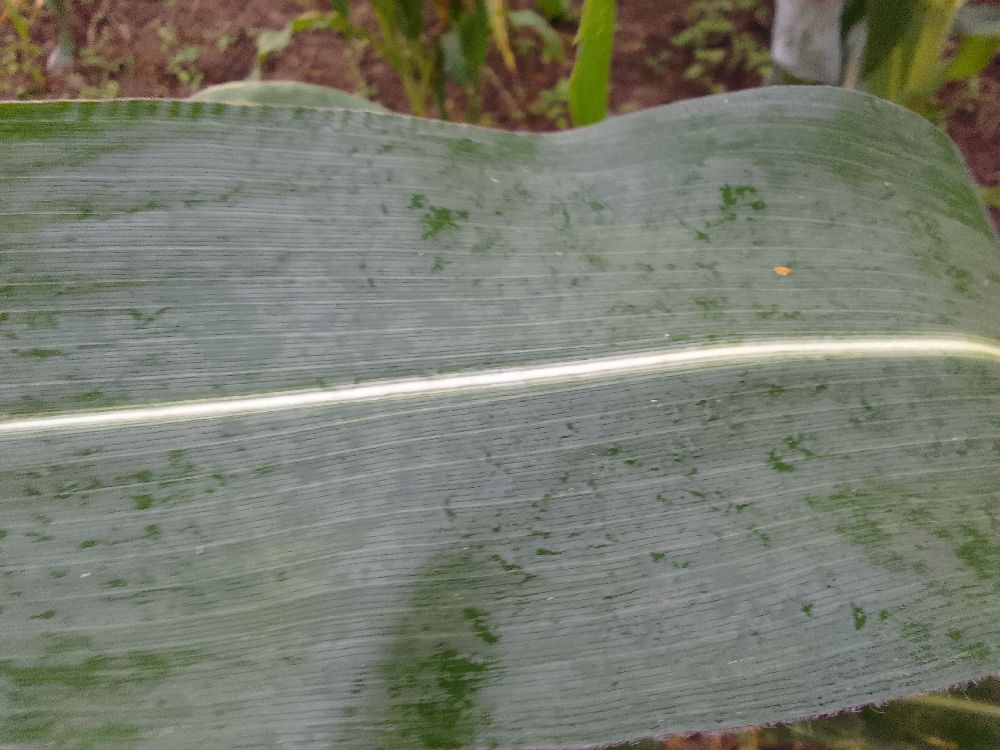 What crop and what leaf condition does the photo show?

maize, healthy
